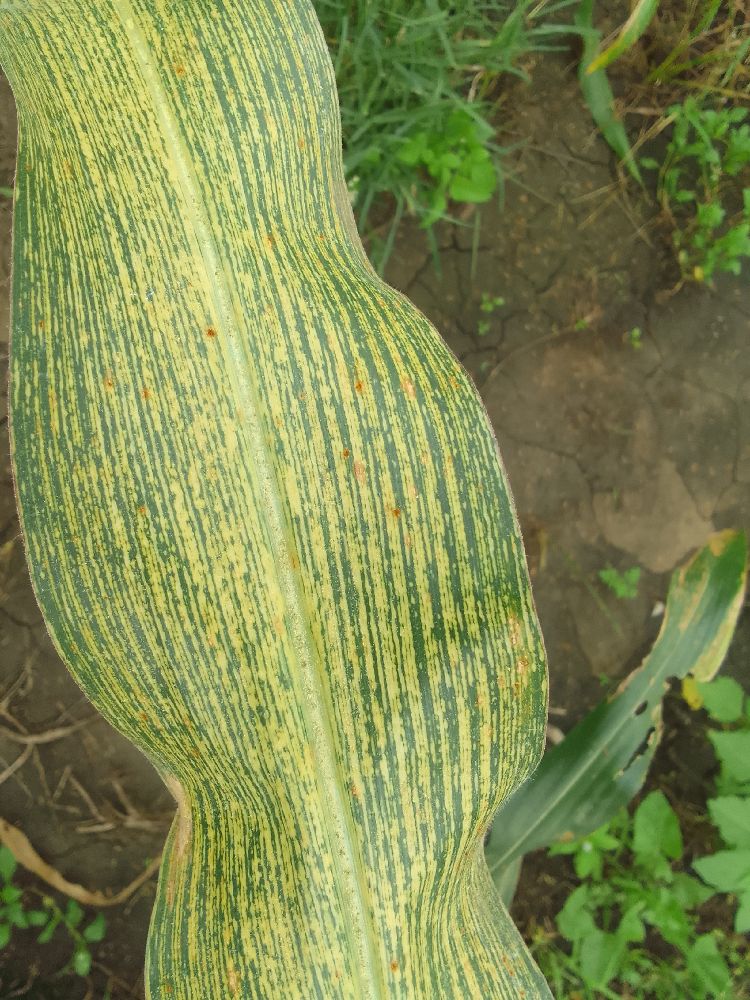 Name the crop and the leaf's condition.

maize, maize streak virus
